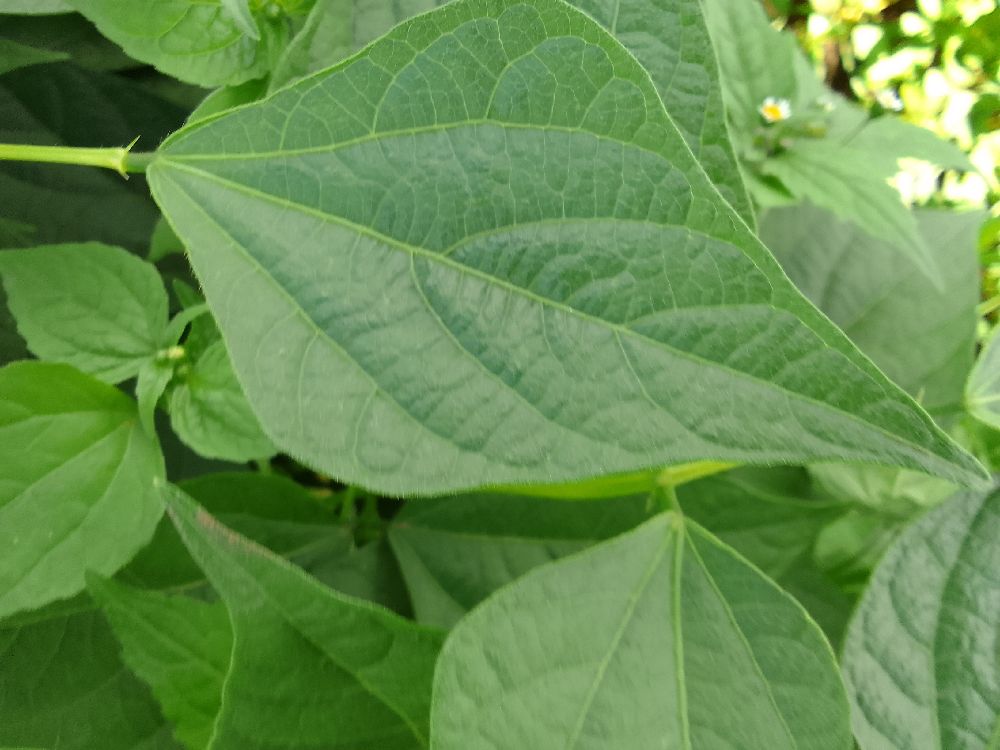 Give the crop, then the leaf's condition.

common bean, healthy
